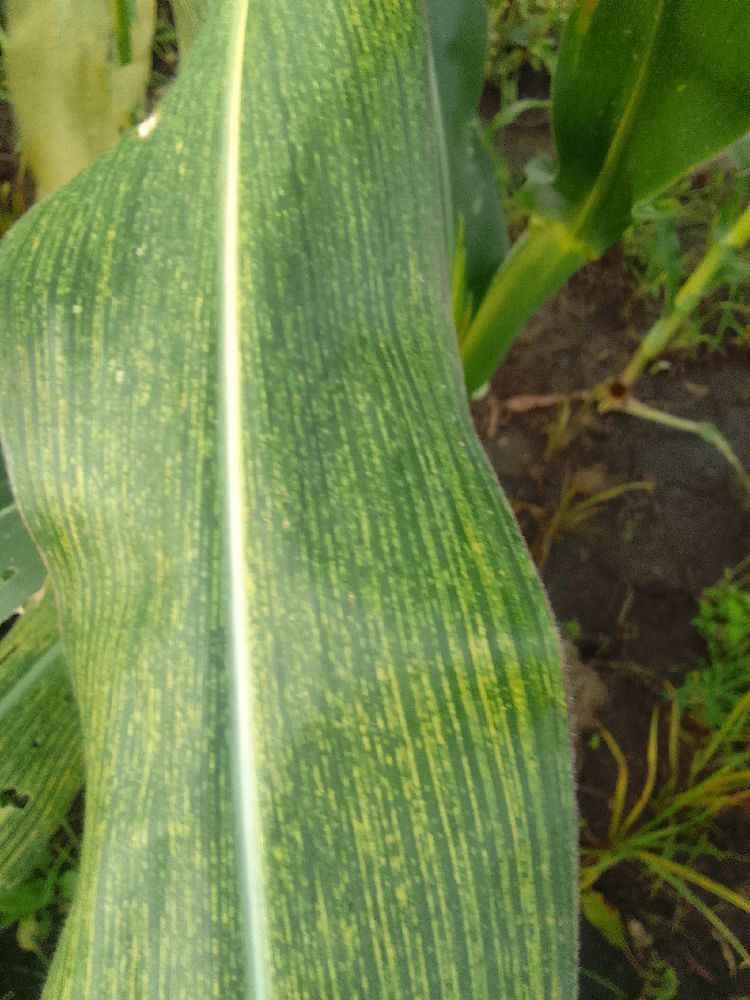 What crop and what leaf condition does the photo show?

maize, maize streak virus
